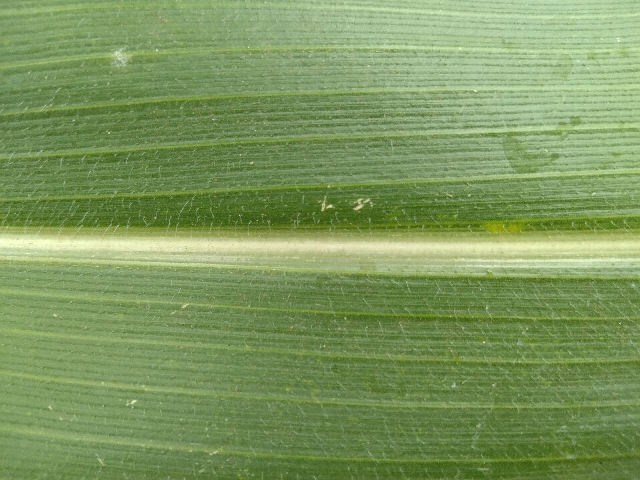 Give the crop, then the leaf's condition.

maize, healthy
